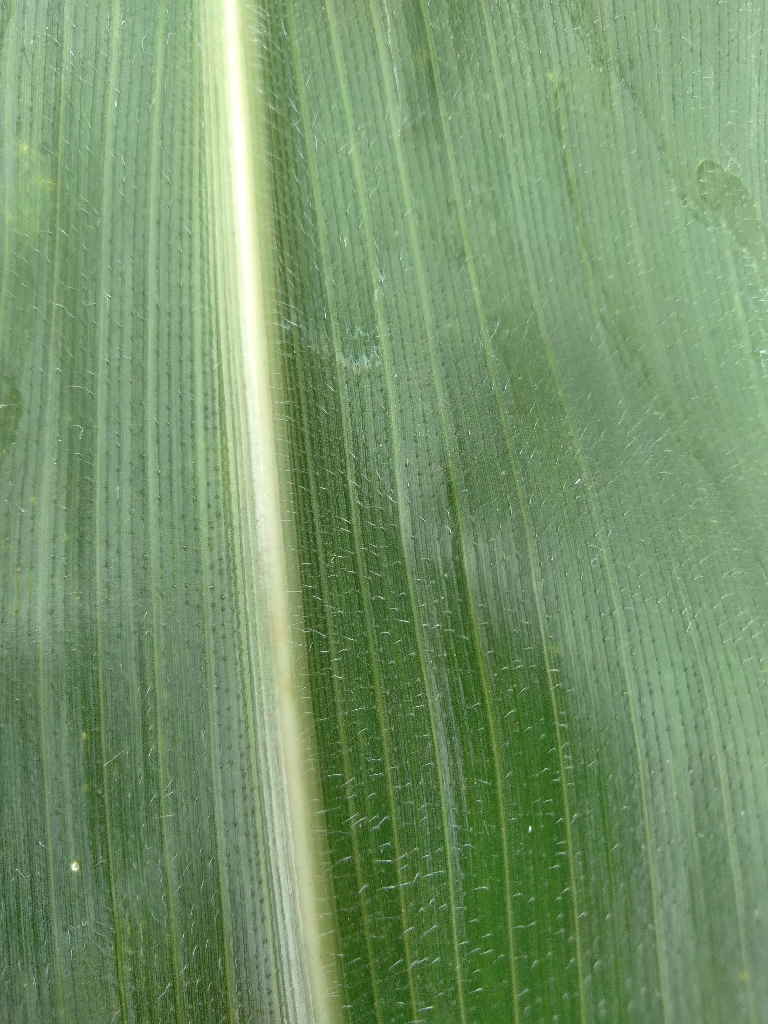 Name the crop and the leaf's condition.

maize, healthy
